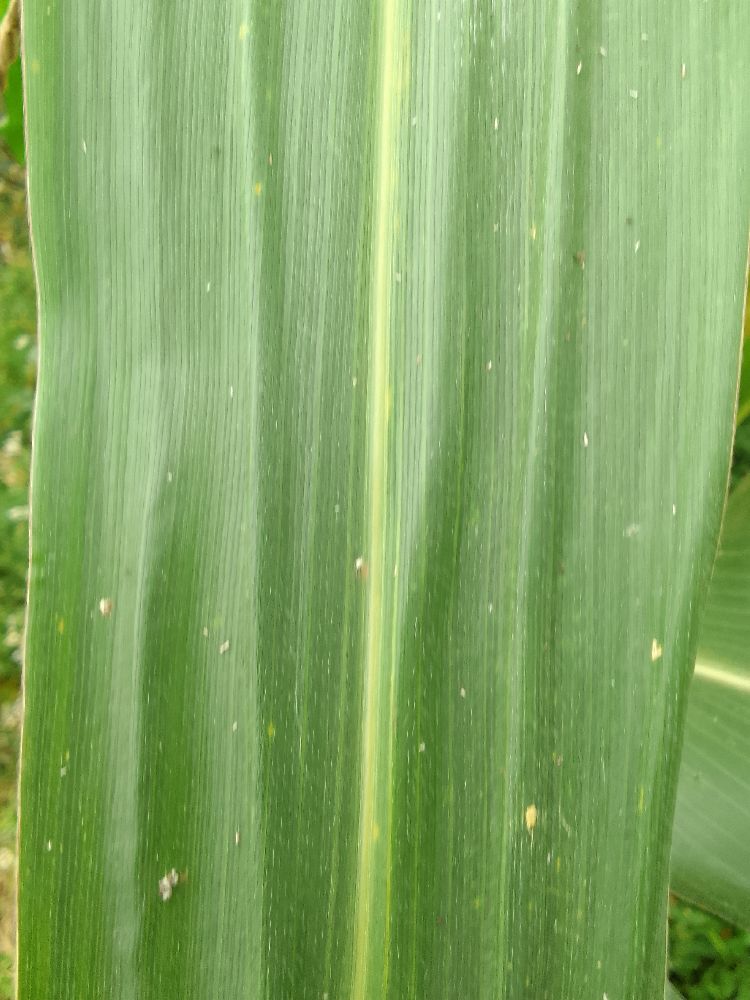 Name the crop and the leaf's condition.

maize, healthy
